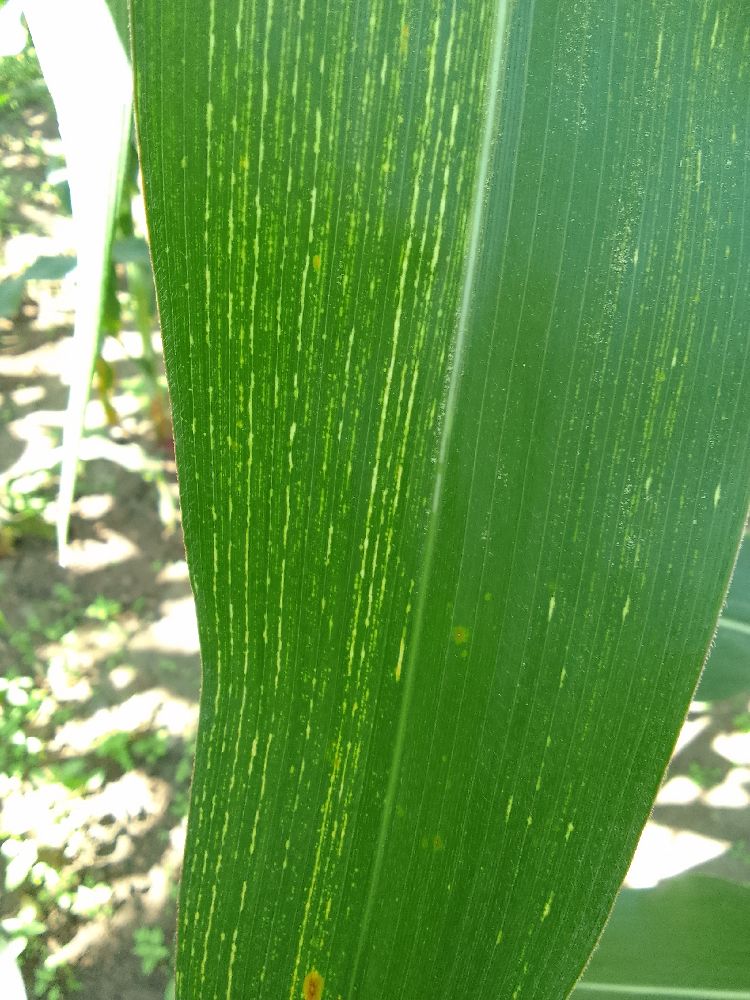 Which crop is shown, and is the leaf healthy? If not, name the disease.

maize, maize streak virus
